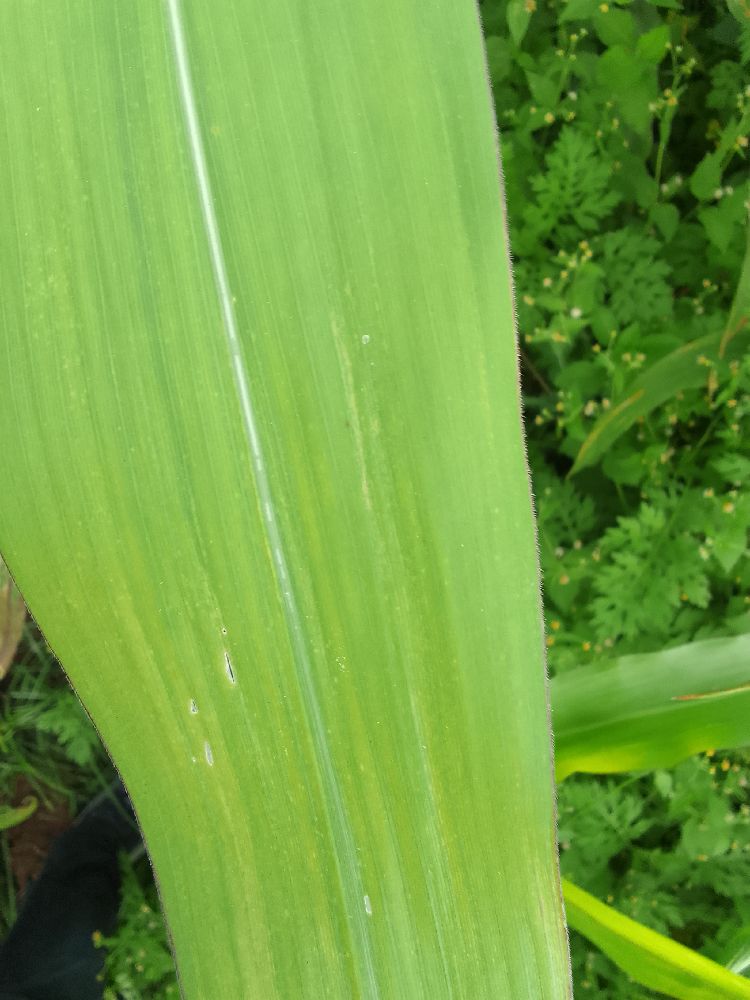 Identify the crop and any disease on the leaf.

maize, maize lethal necrosis
